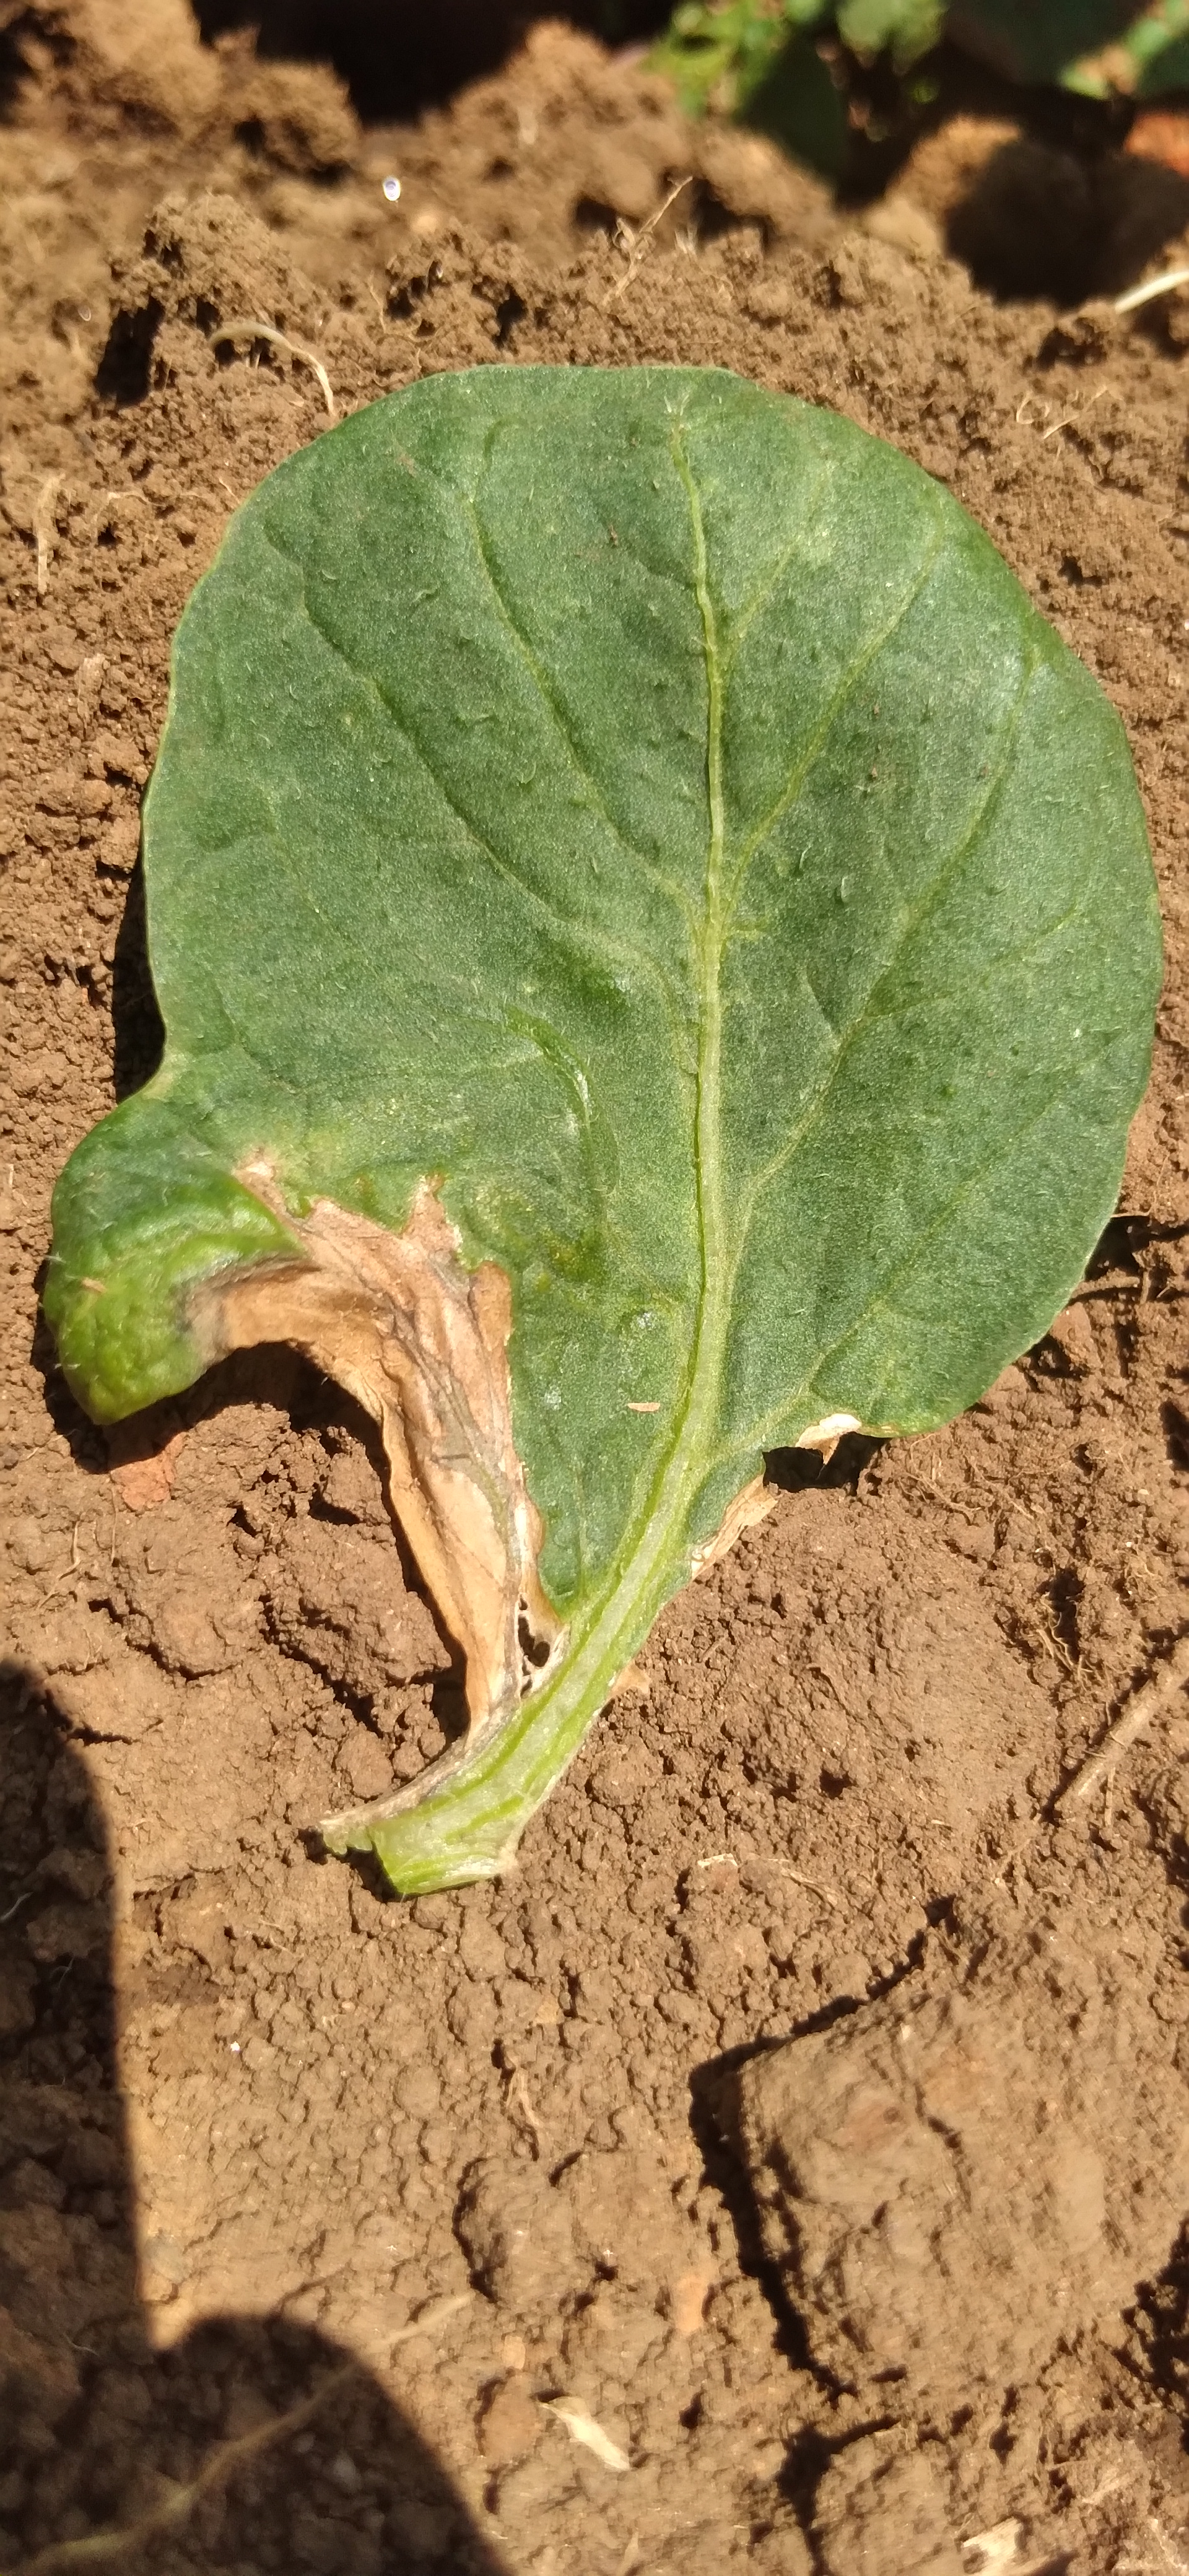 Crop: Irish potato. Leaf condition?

early blight
